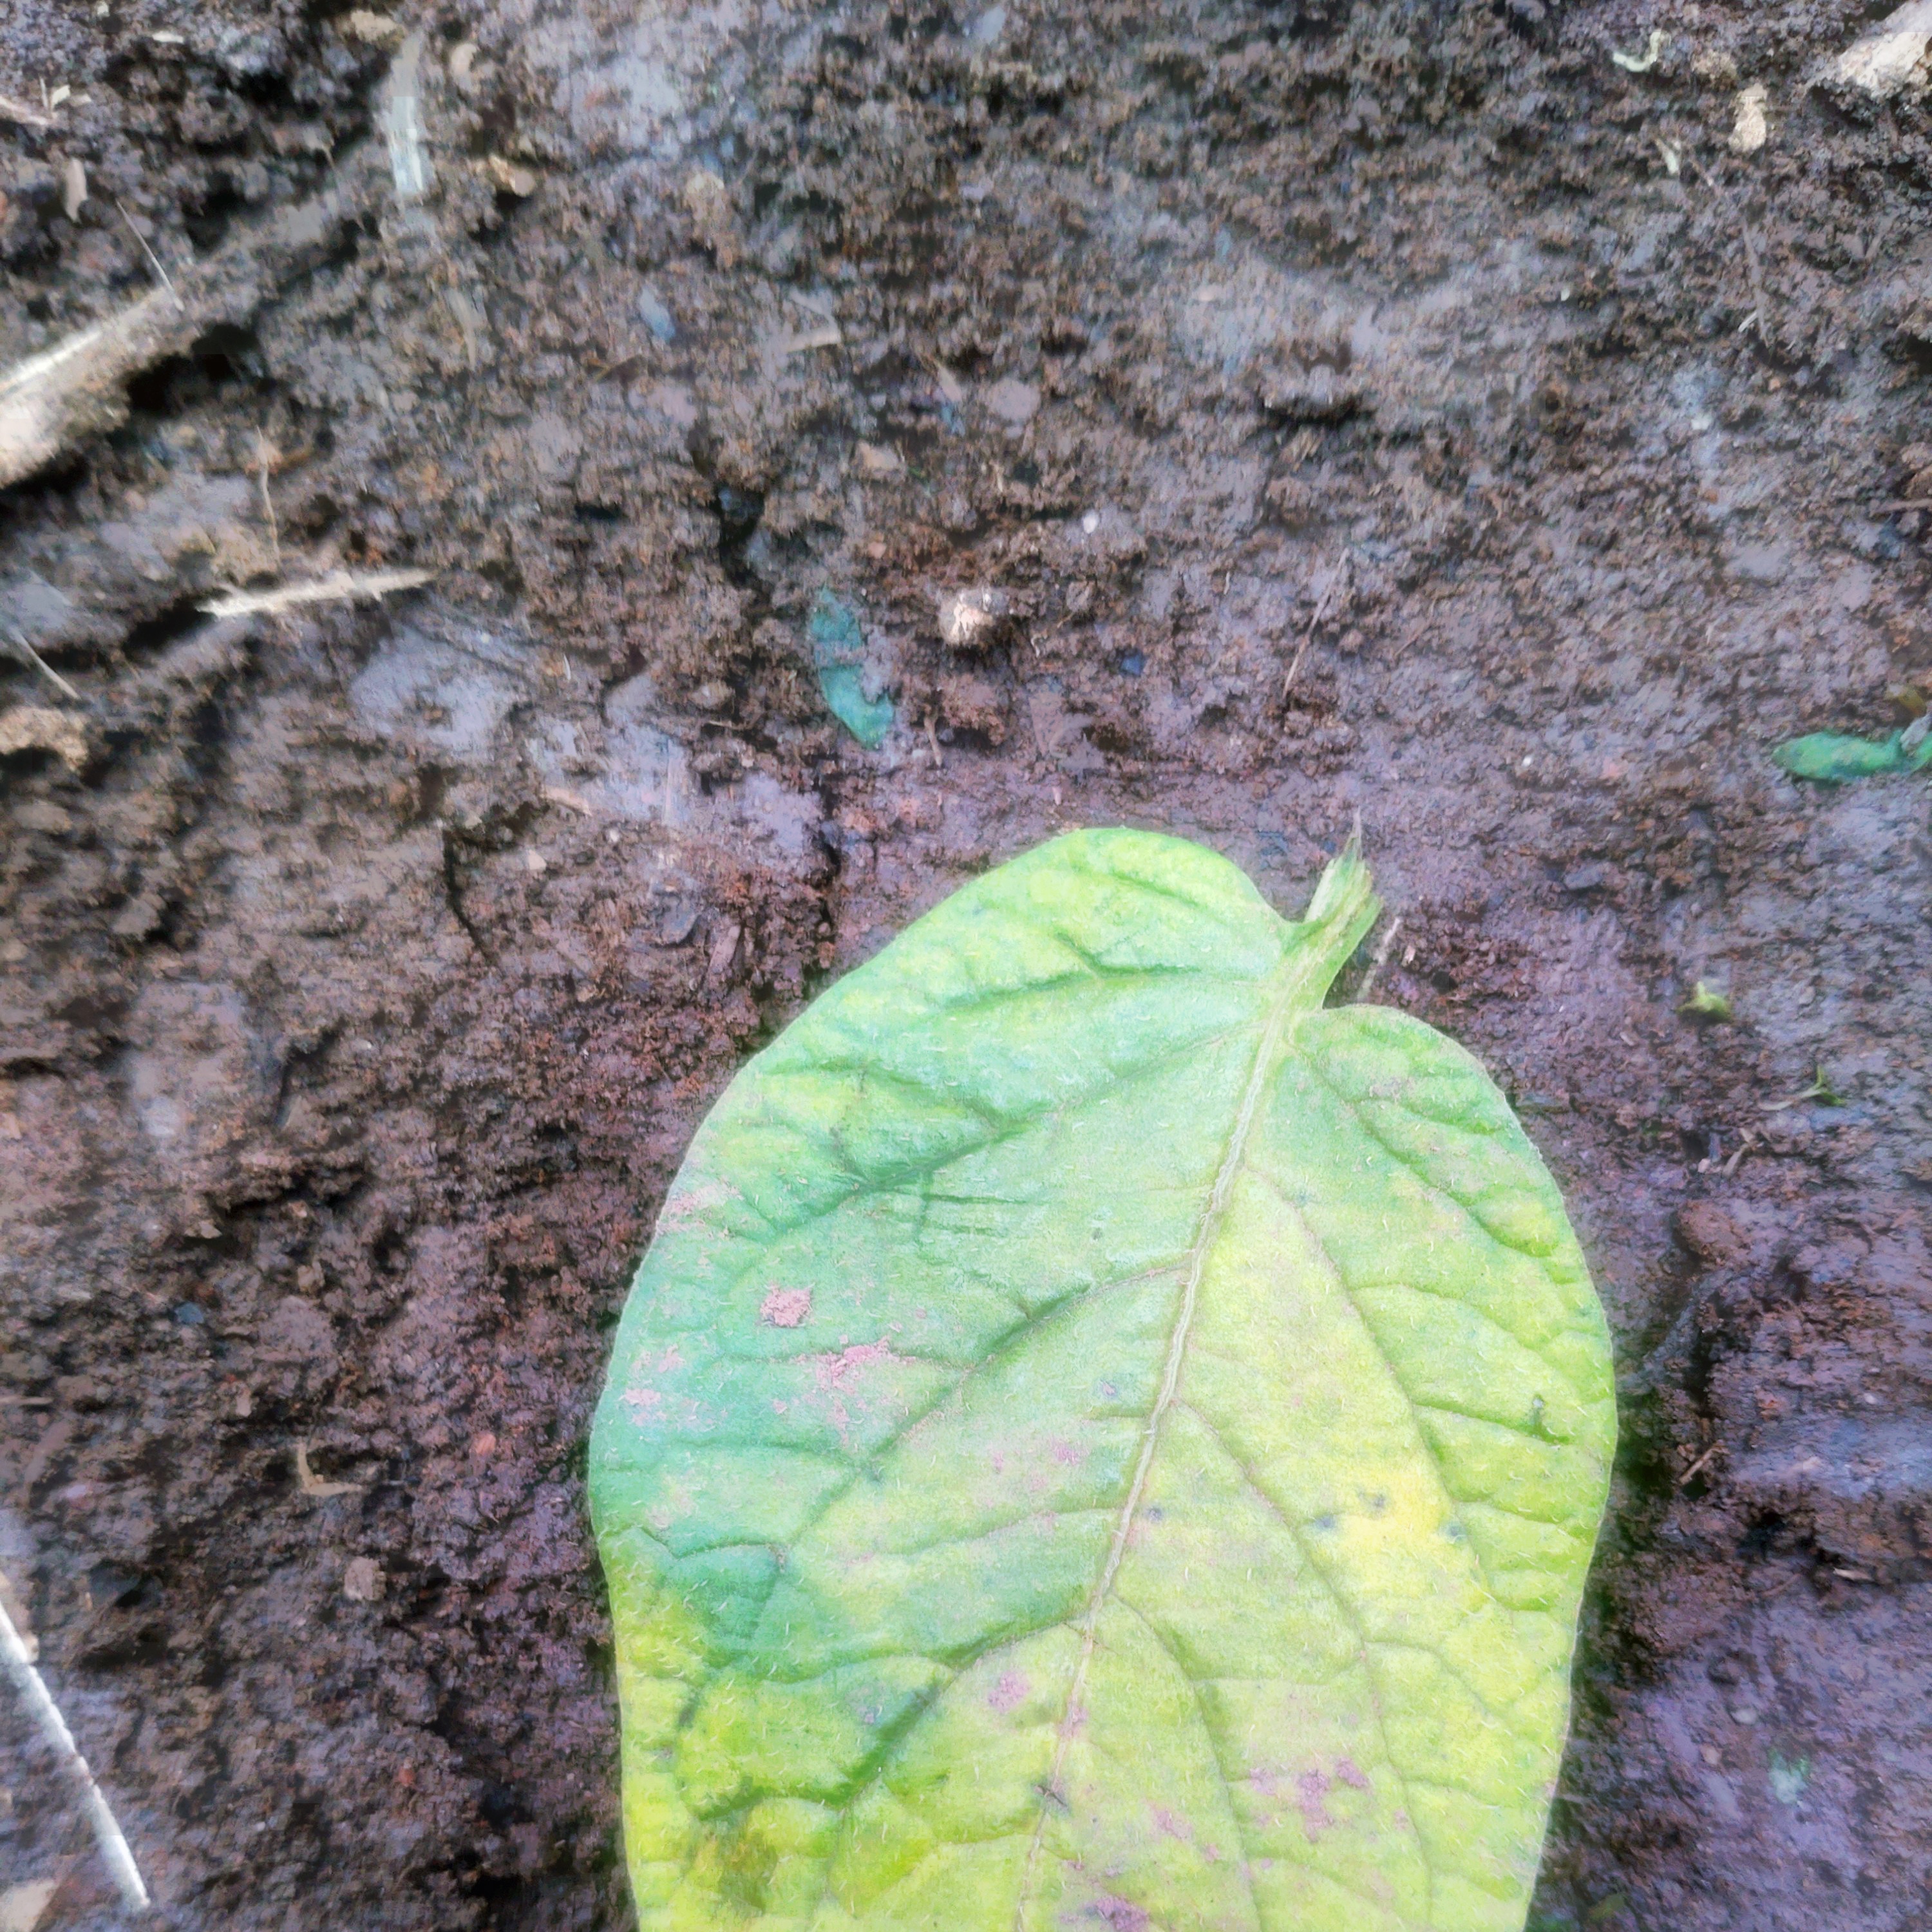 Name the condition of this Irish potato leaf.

late blight
